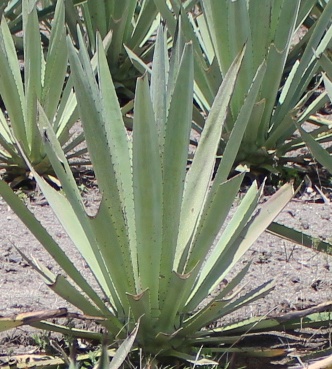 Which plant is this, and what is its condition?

agave, yellow
